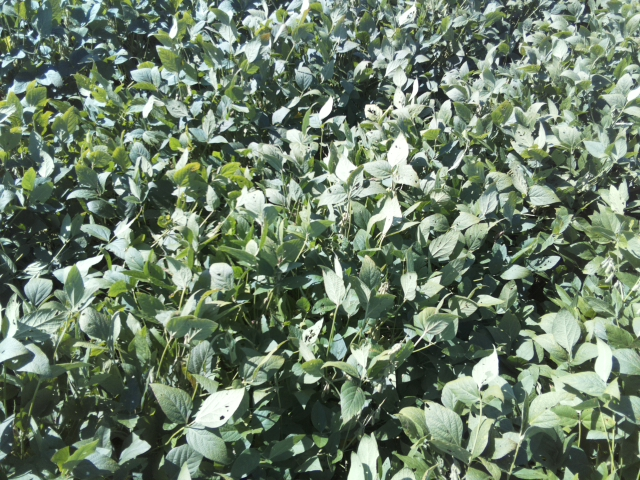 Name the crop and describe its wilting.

soybean, leaflets folding inward at secondary pulvinus with no turgor loss in leaflets or petioles
